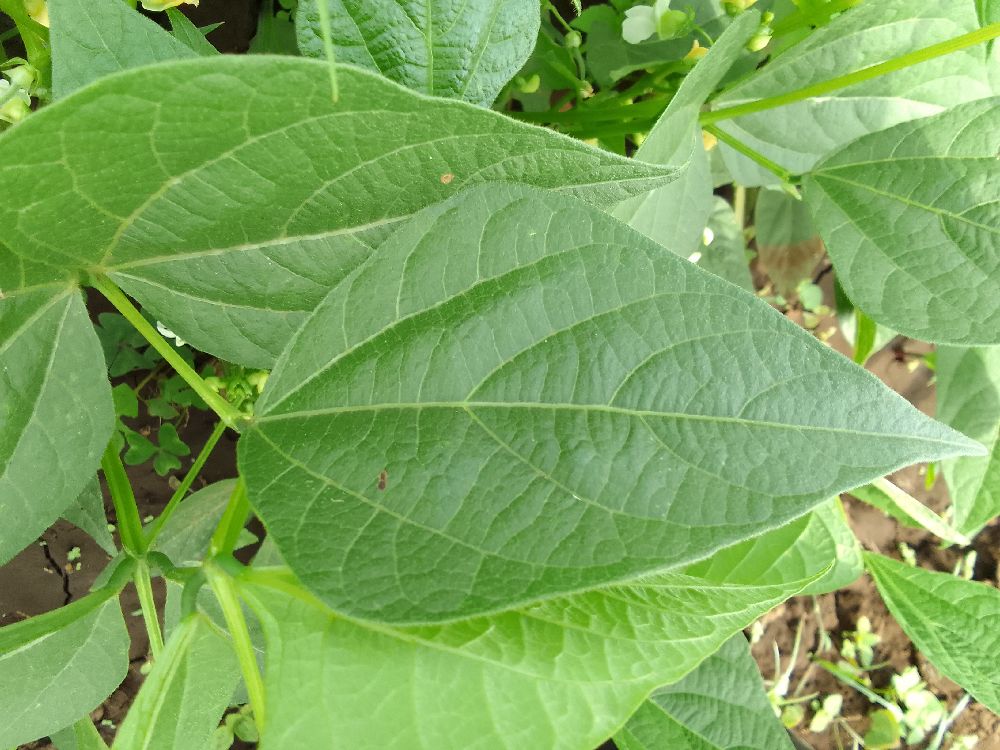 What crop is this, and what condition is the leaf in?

common bean, healthy
